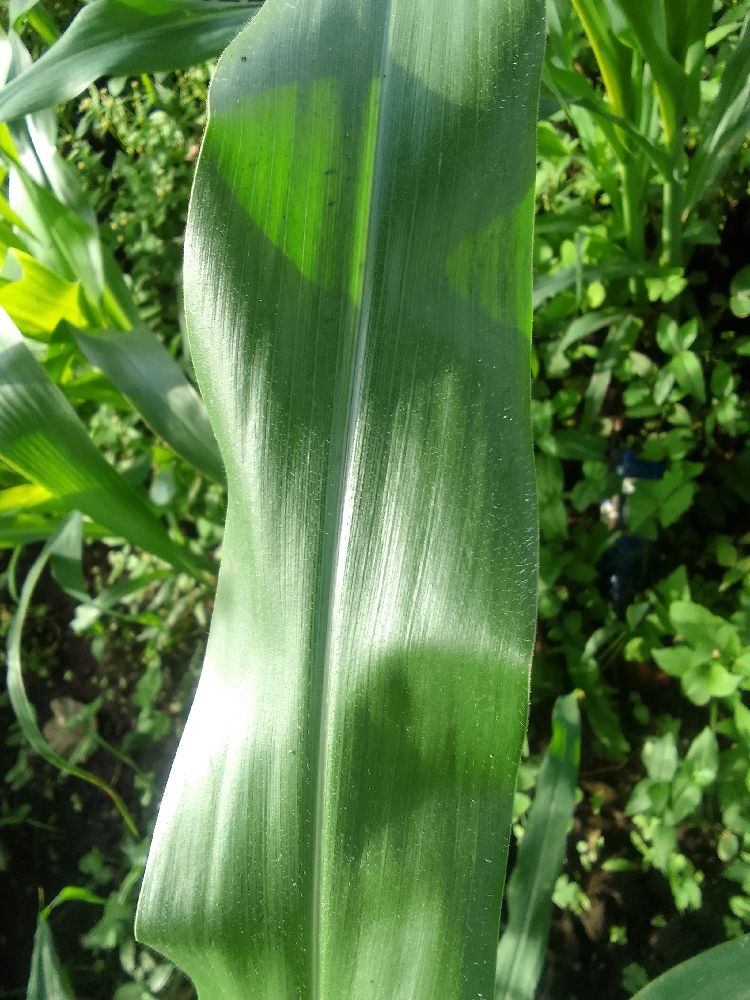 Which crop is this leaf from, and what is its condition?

maize, healthy
